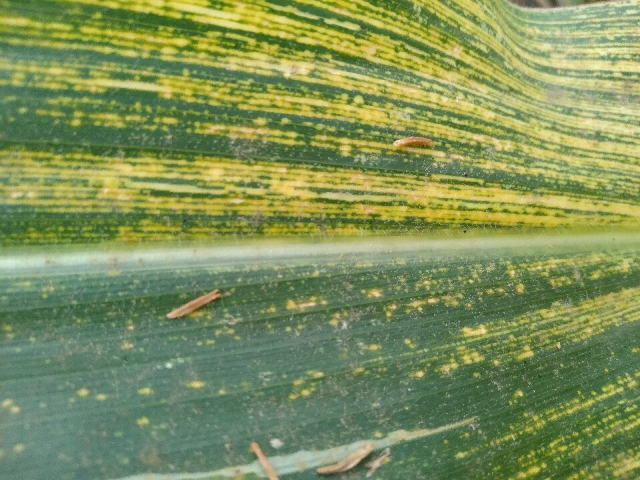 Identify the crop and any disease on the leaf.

maize, maize streak virus
